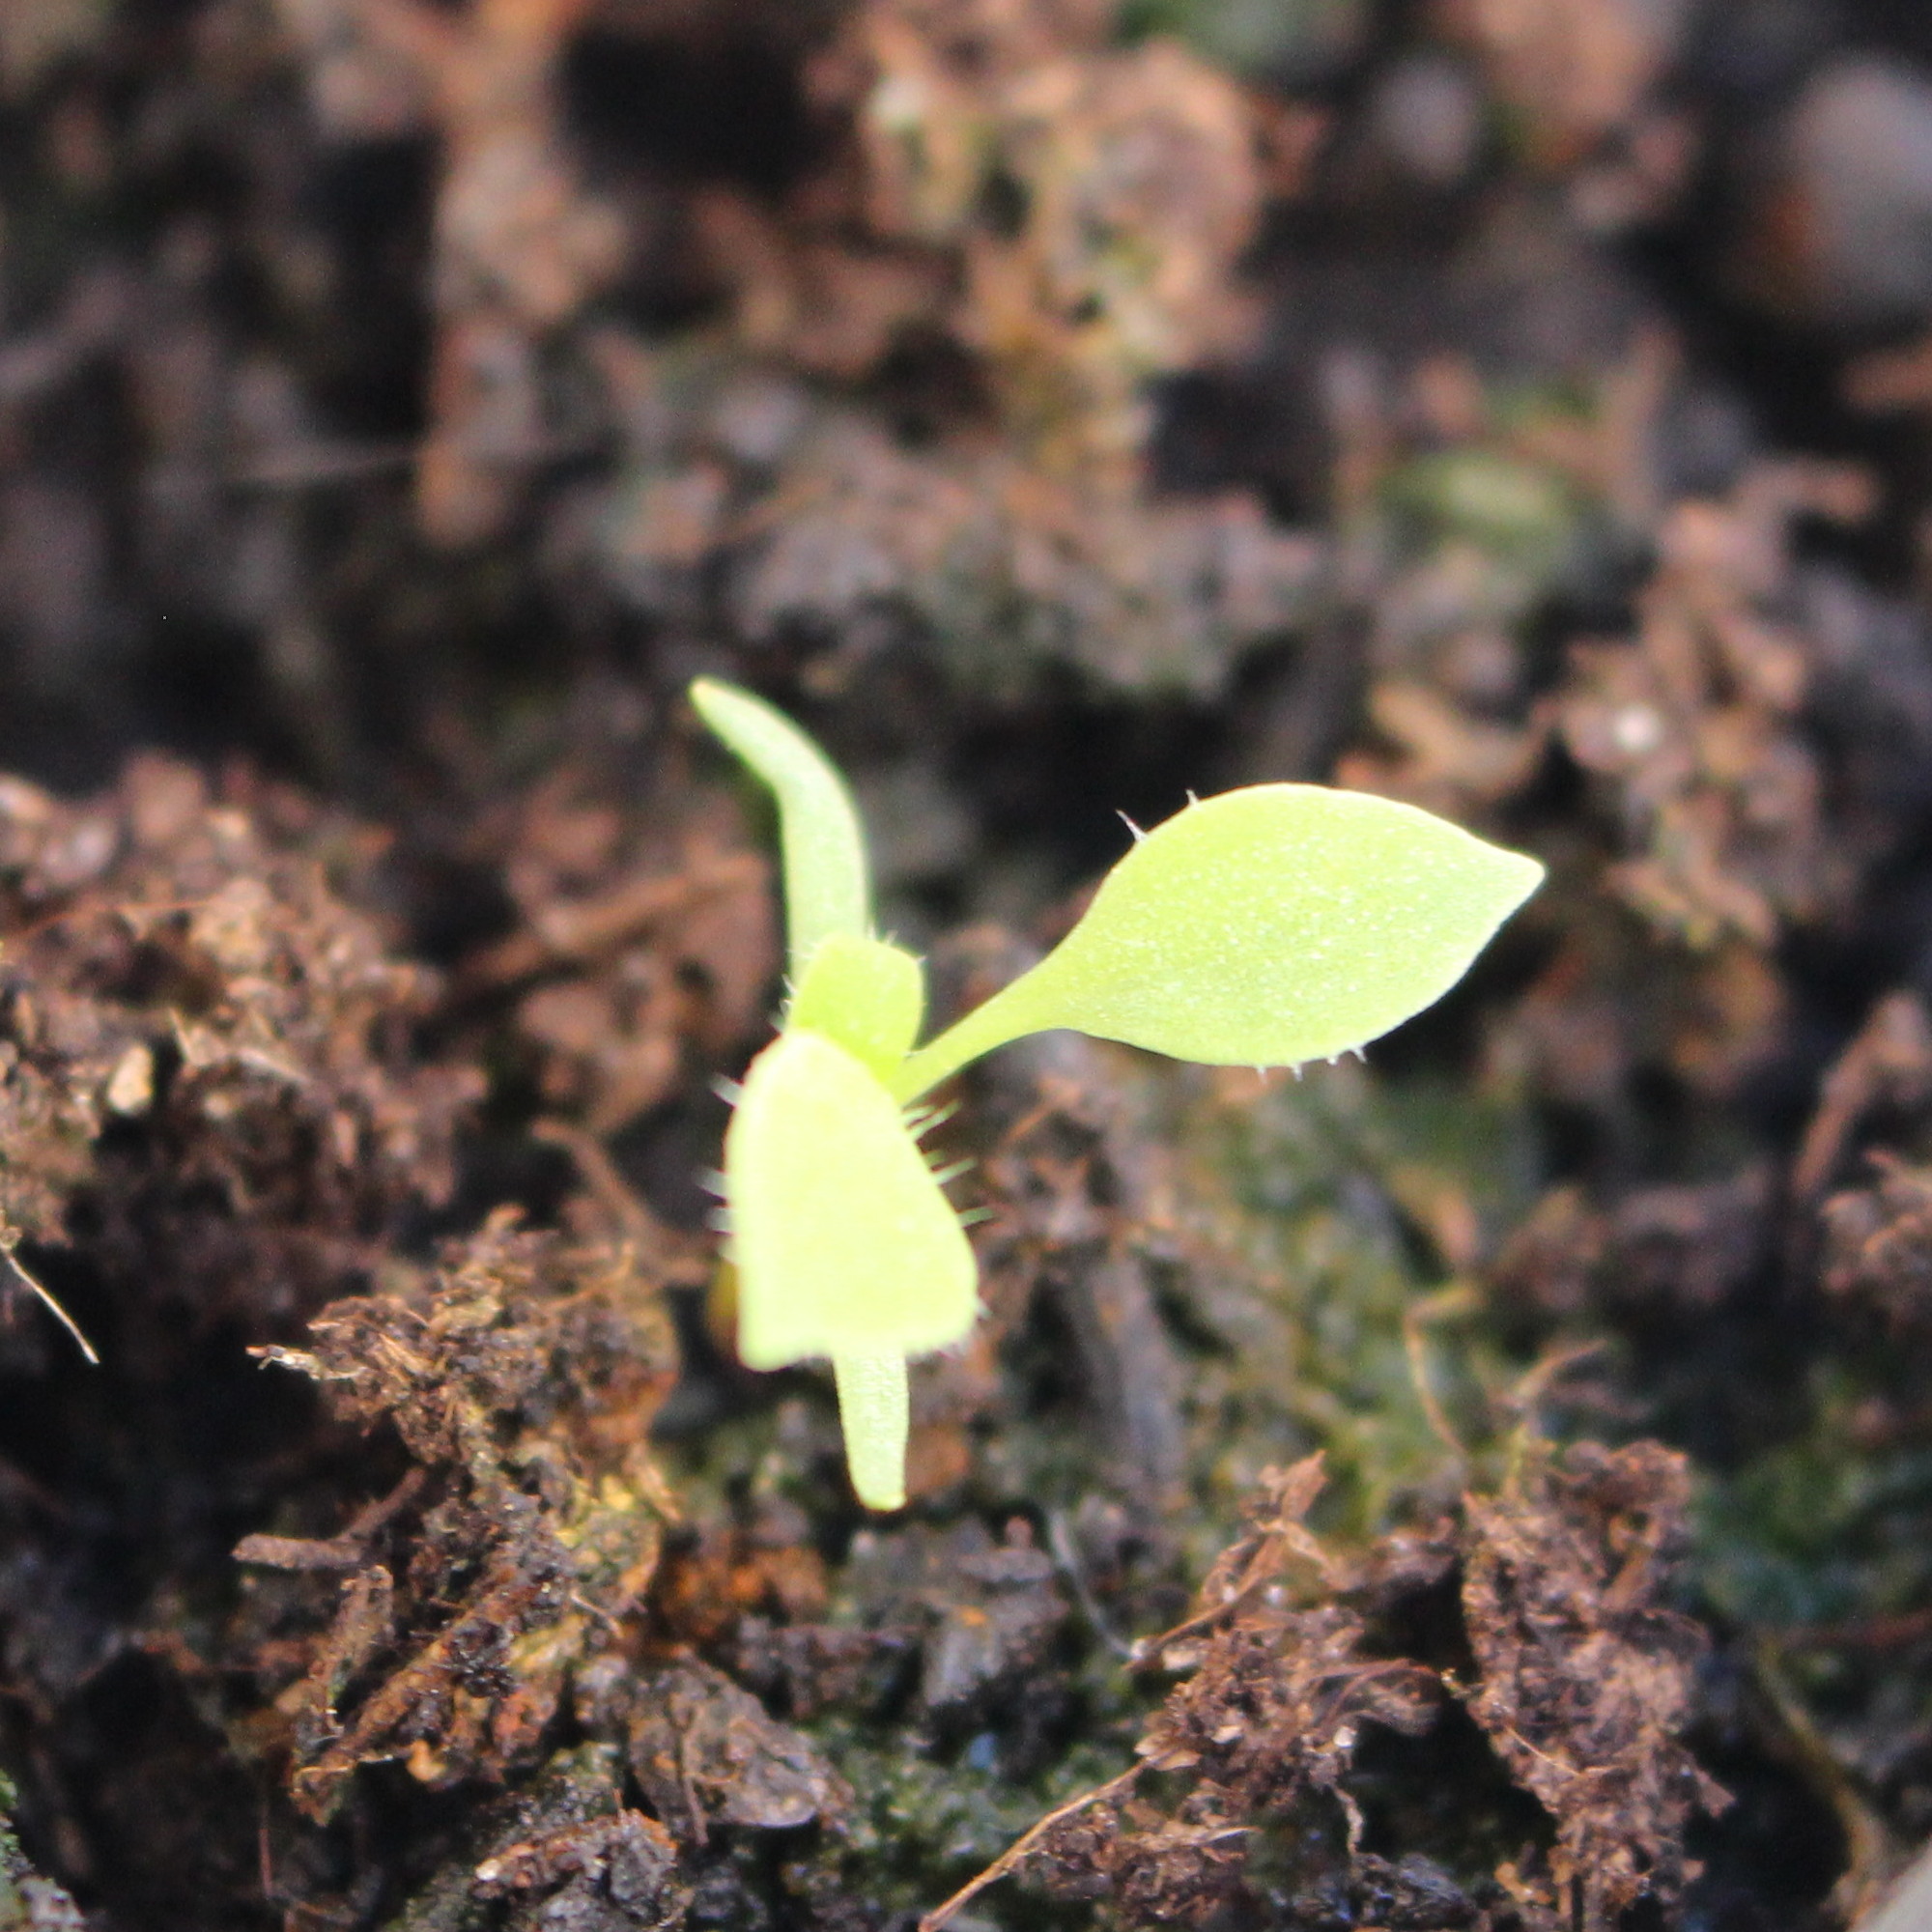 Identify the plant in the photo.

Papaver rhoeas
